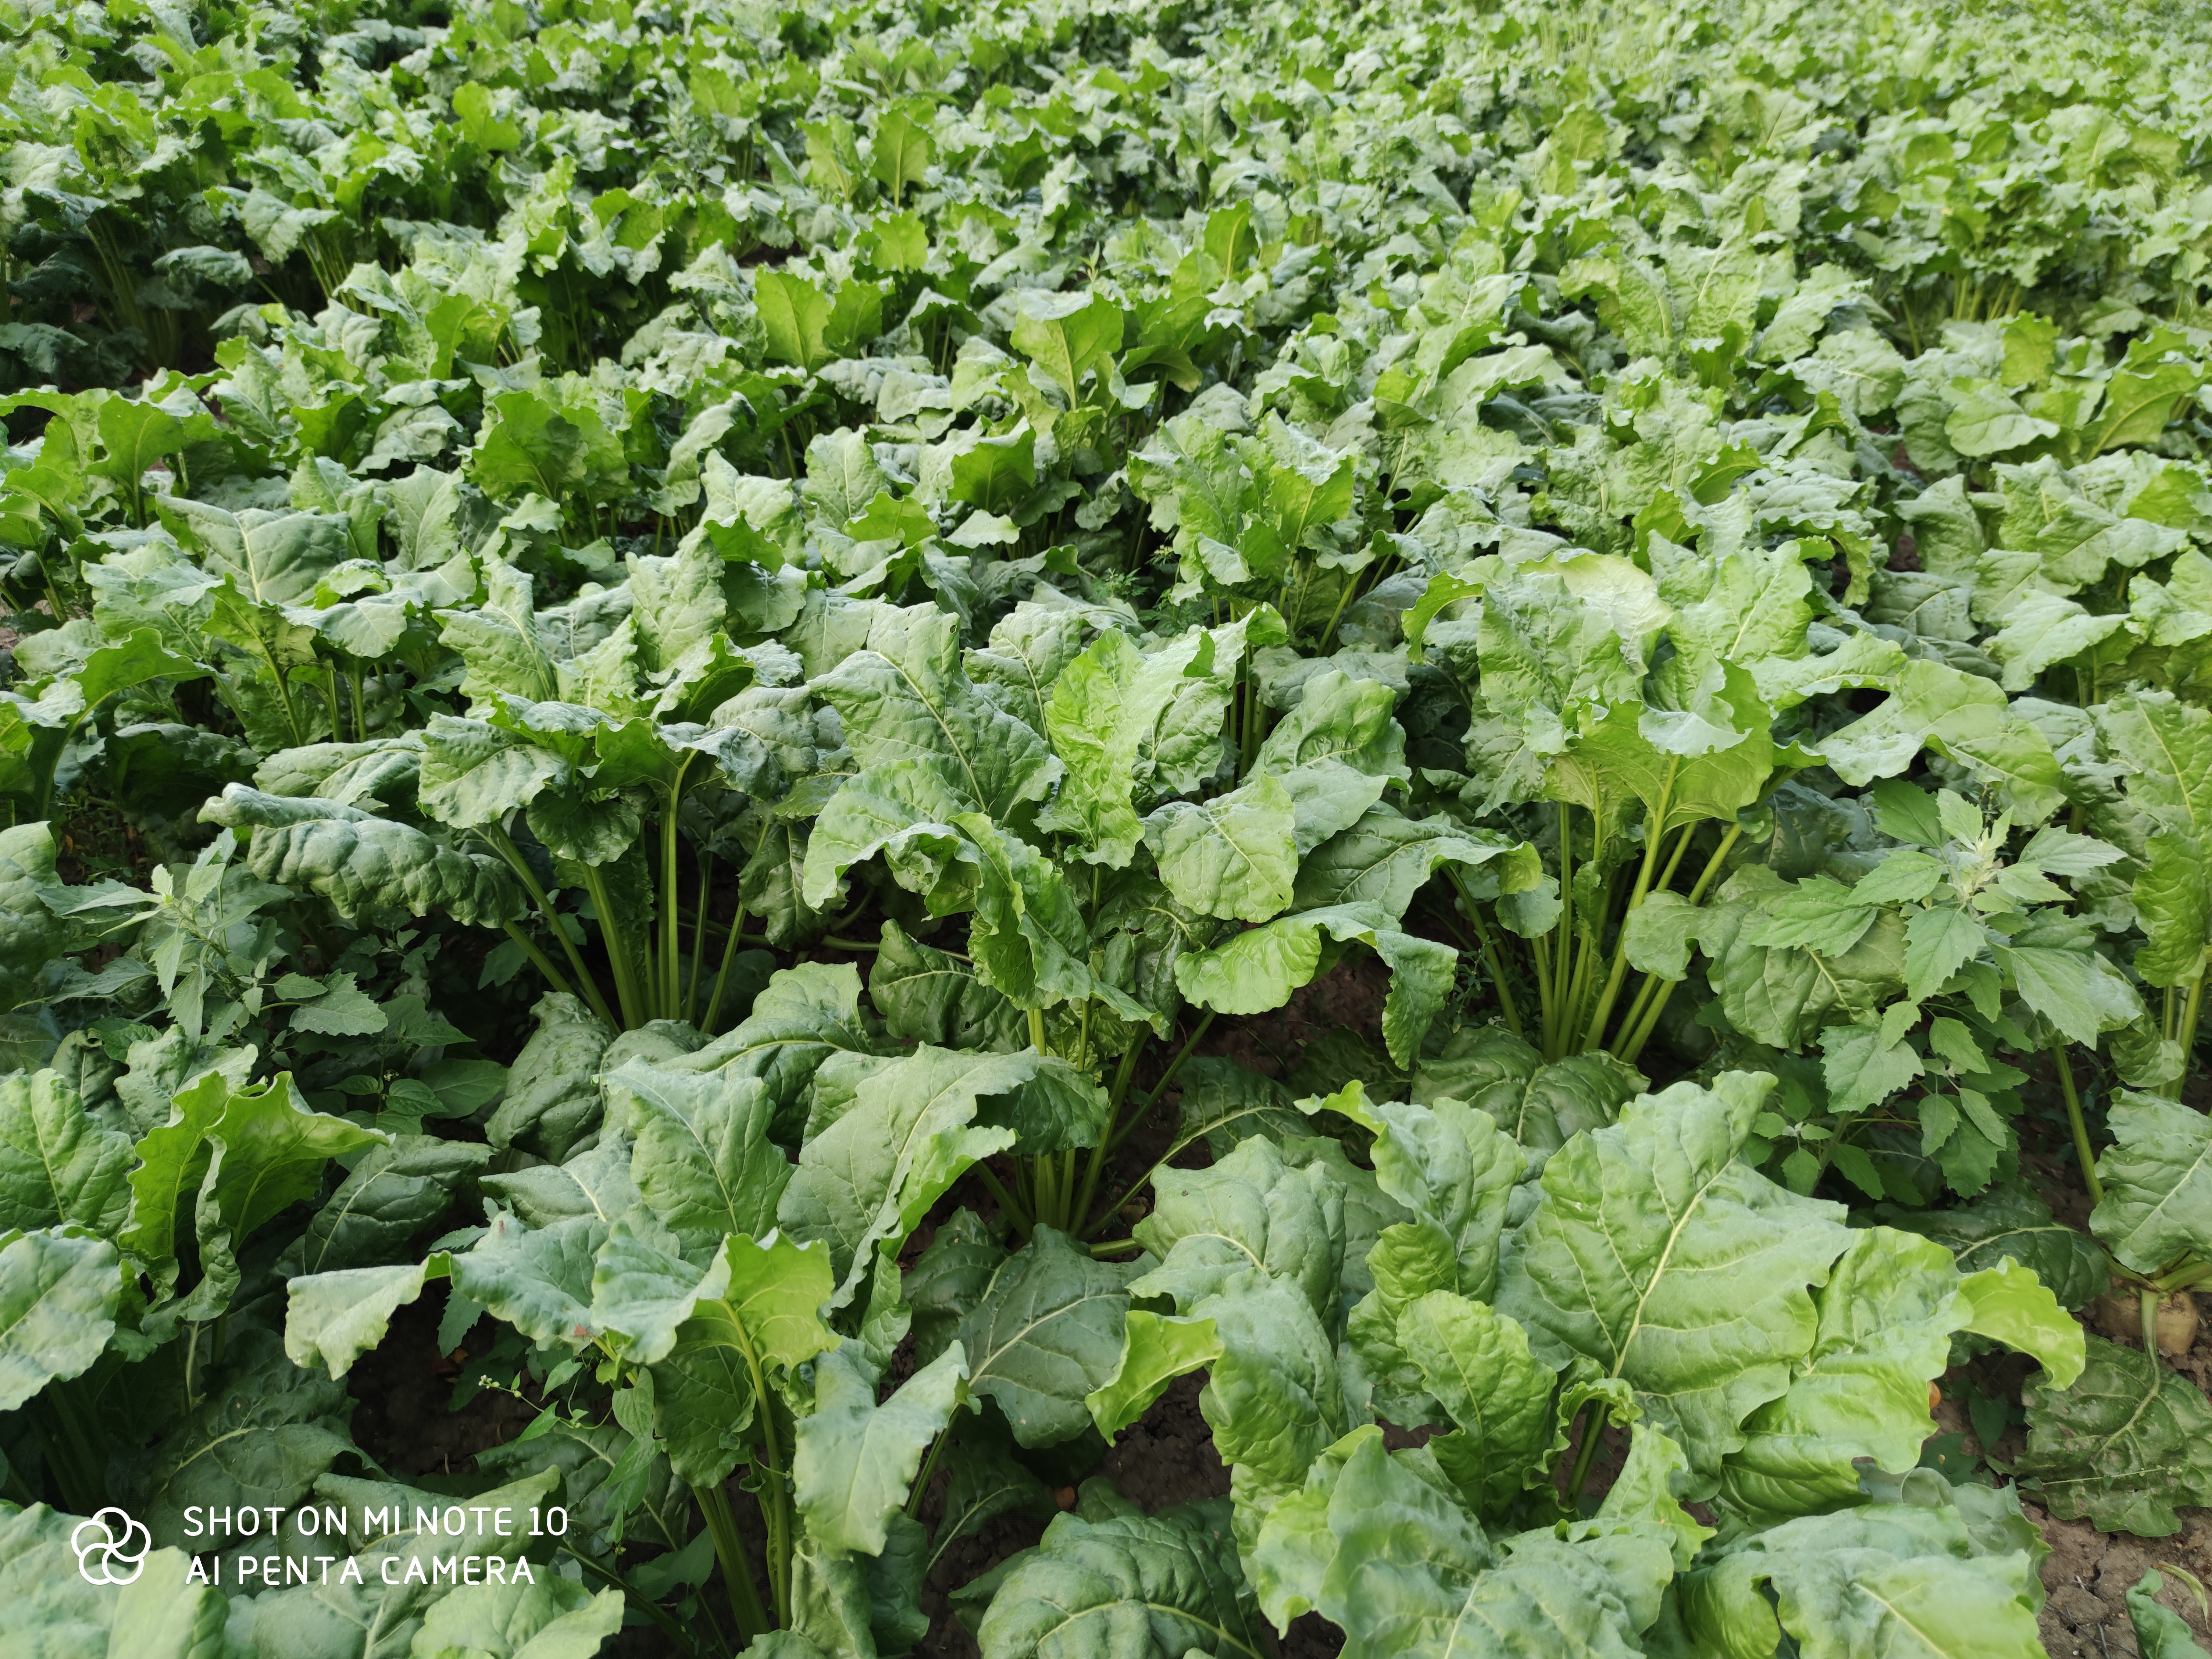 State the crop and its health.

beet, unaffected
